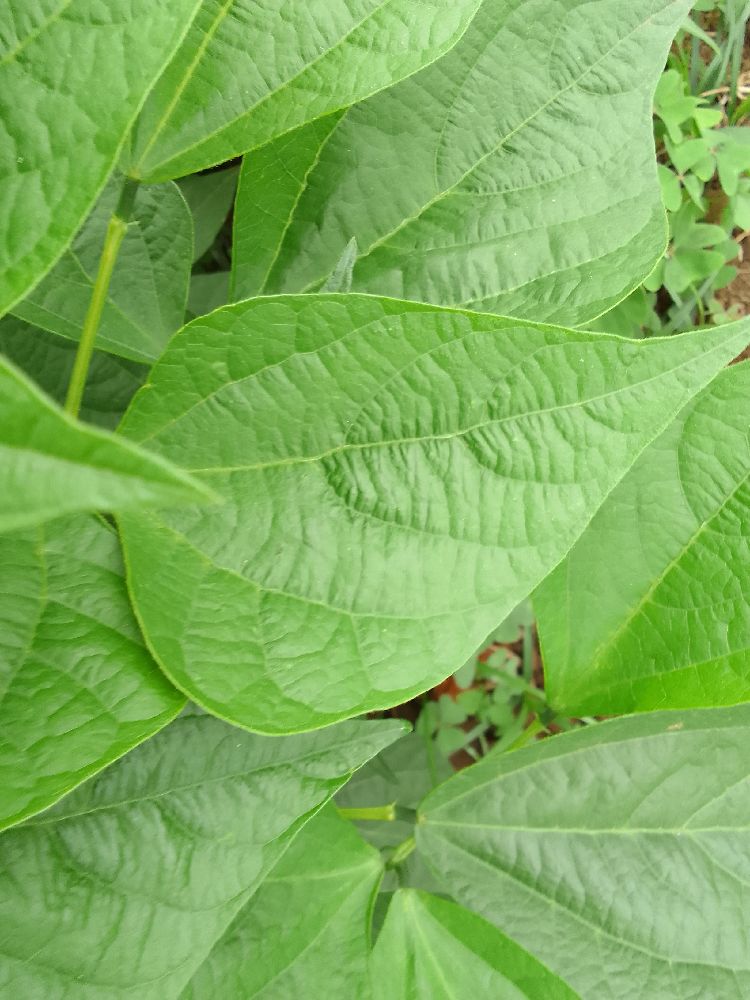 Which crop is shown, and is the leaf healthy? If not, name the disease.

common bean, healthy
